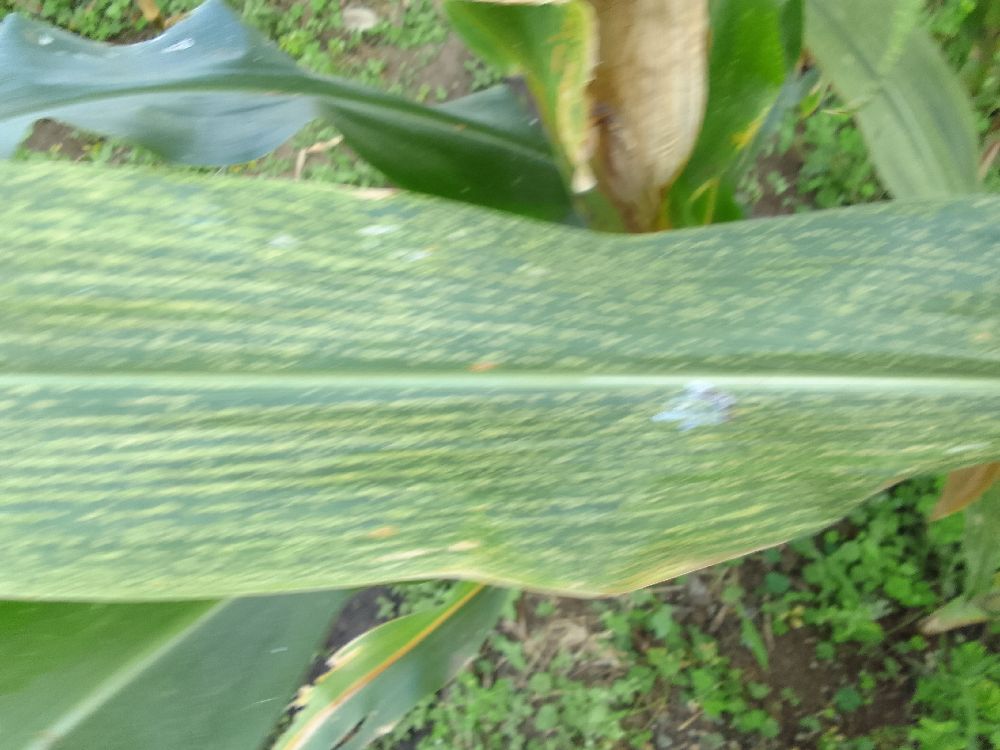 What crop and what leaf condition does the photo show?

maize, maize lethal necrosis
